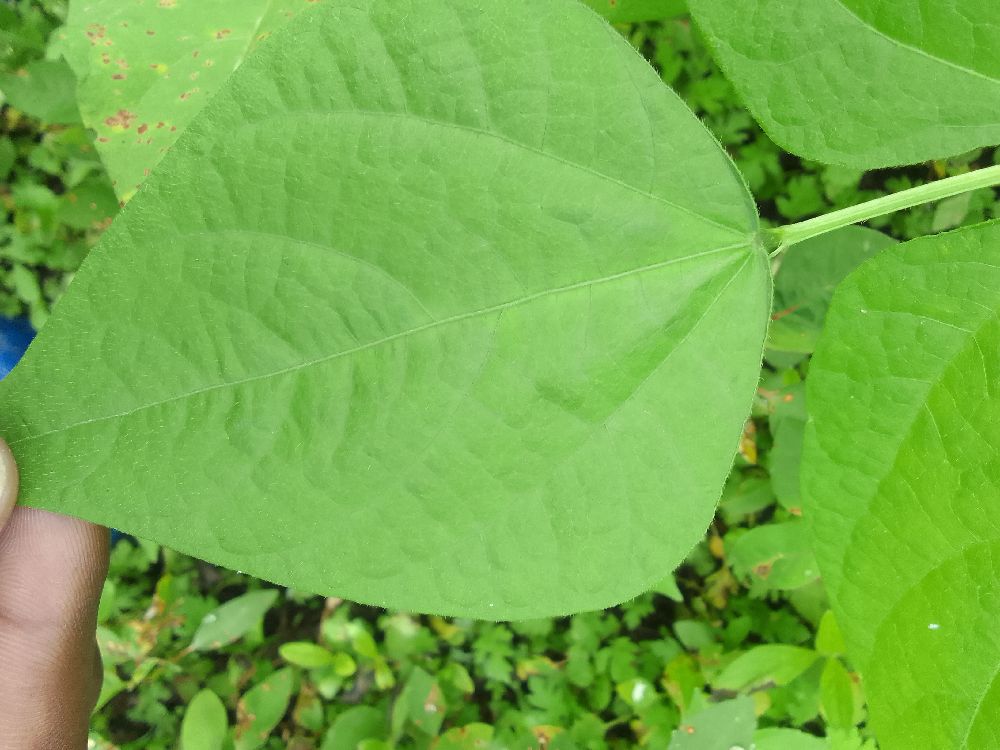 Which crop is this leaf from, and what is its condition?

common bean, healthy
